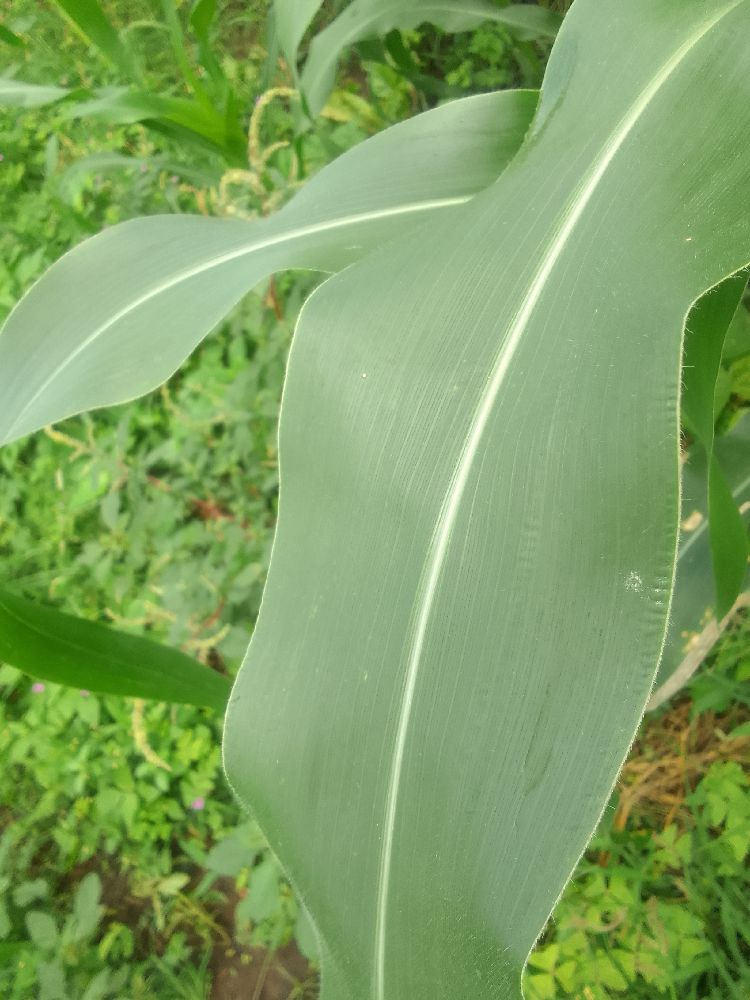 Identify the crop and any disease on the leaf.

maize, healthy
